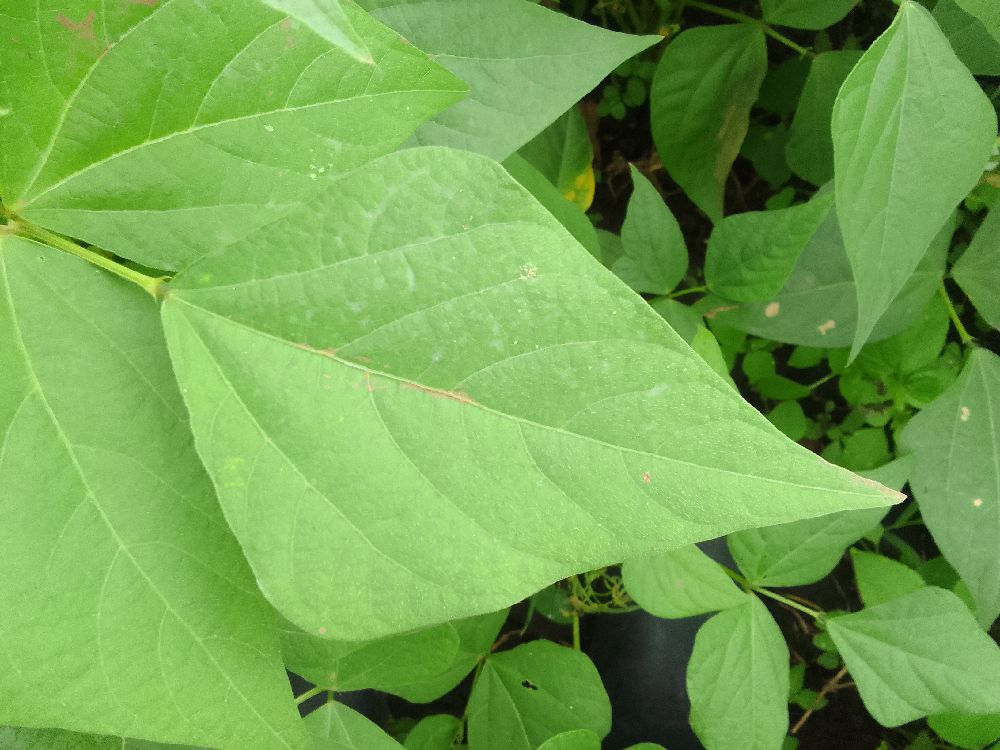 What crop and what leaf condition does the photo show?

common bean, healthy
